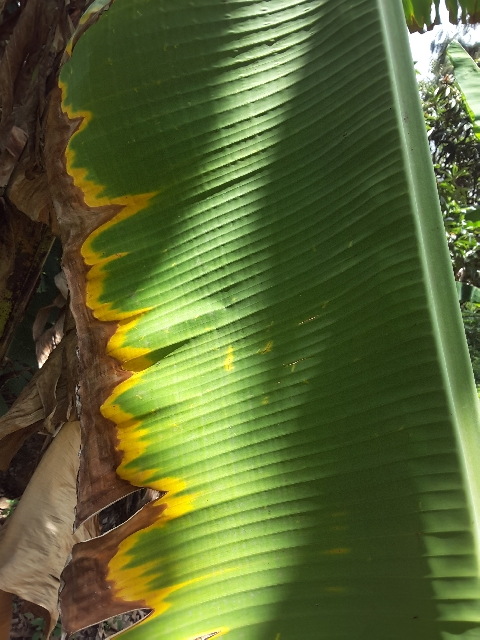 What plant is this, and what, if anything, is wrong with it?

banana, fusarium wilt race 1
